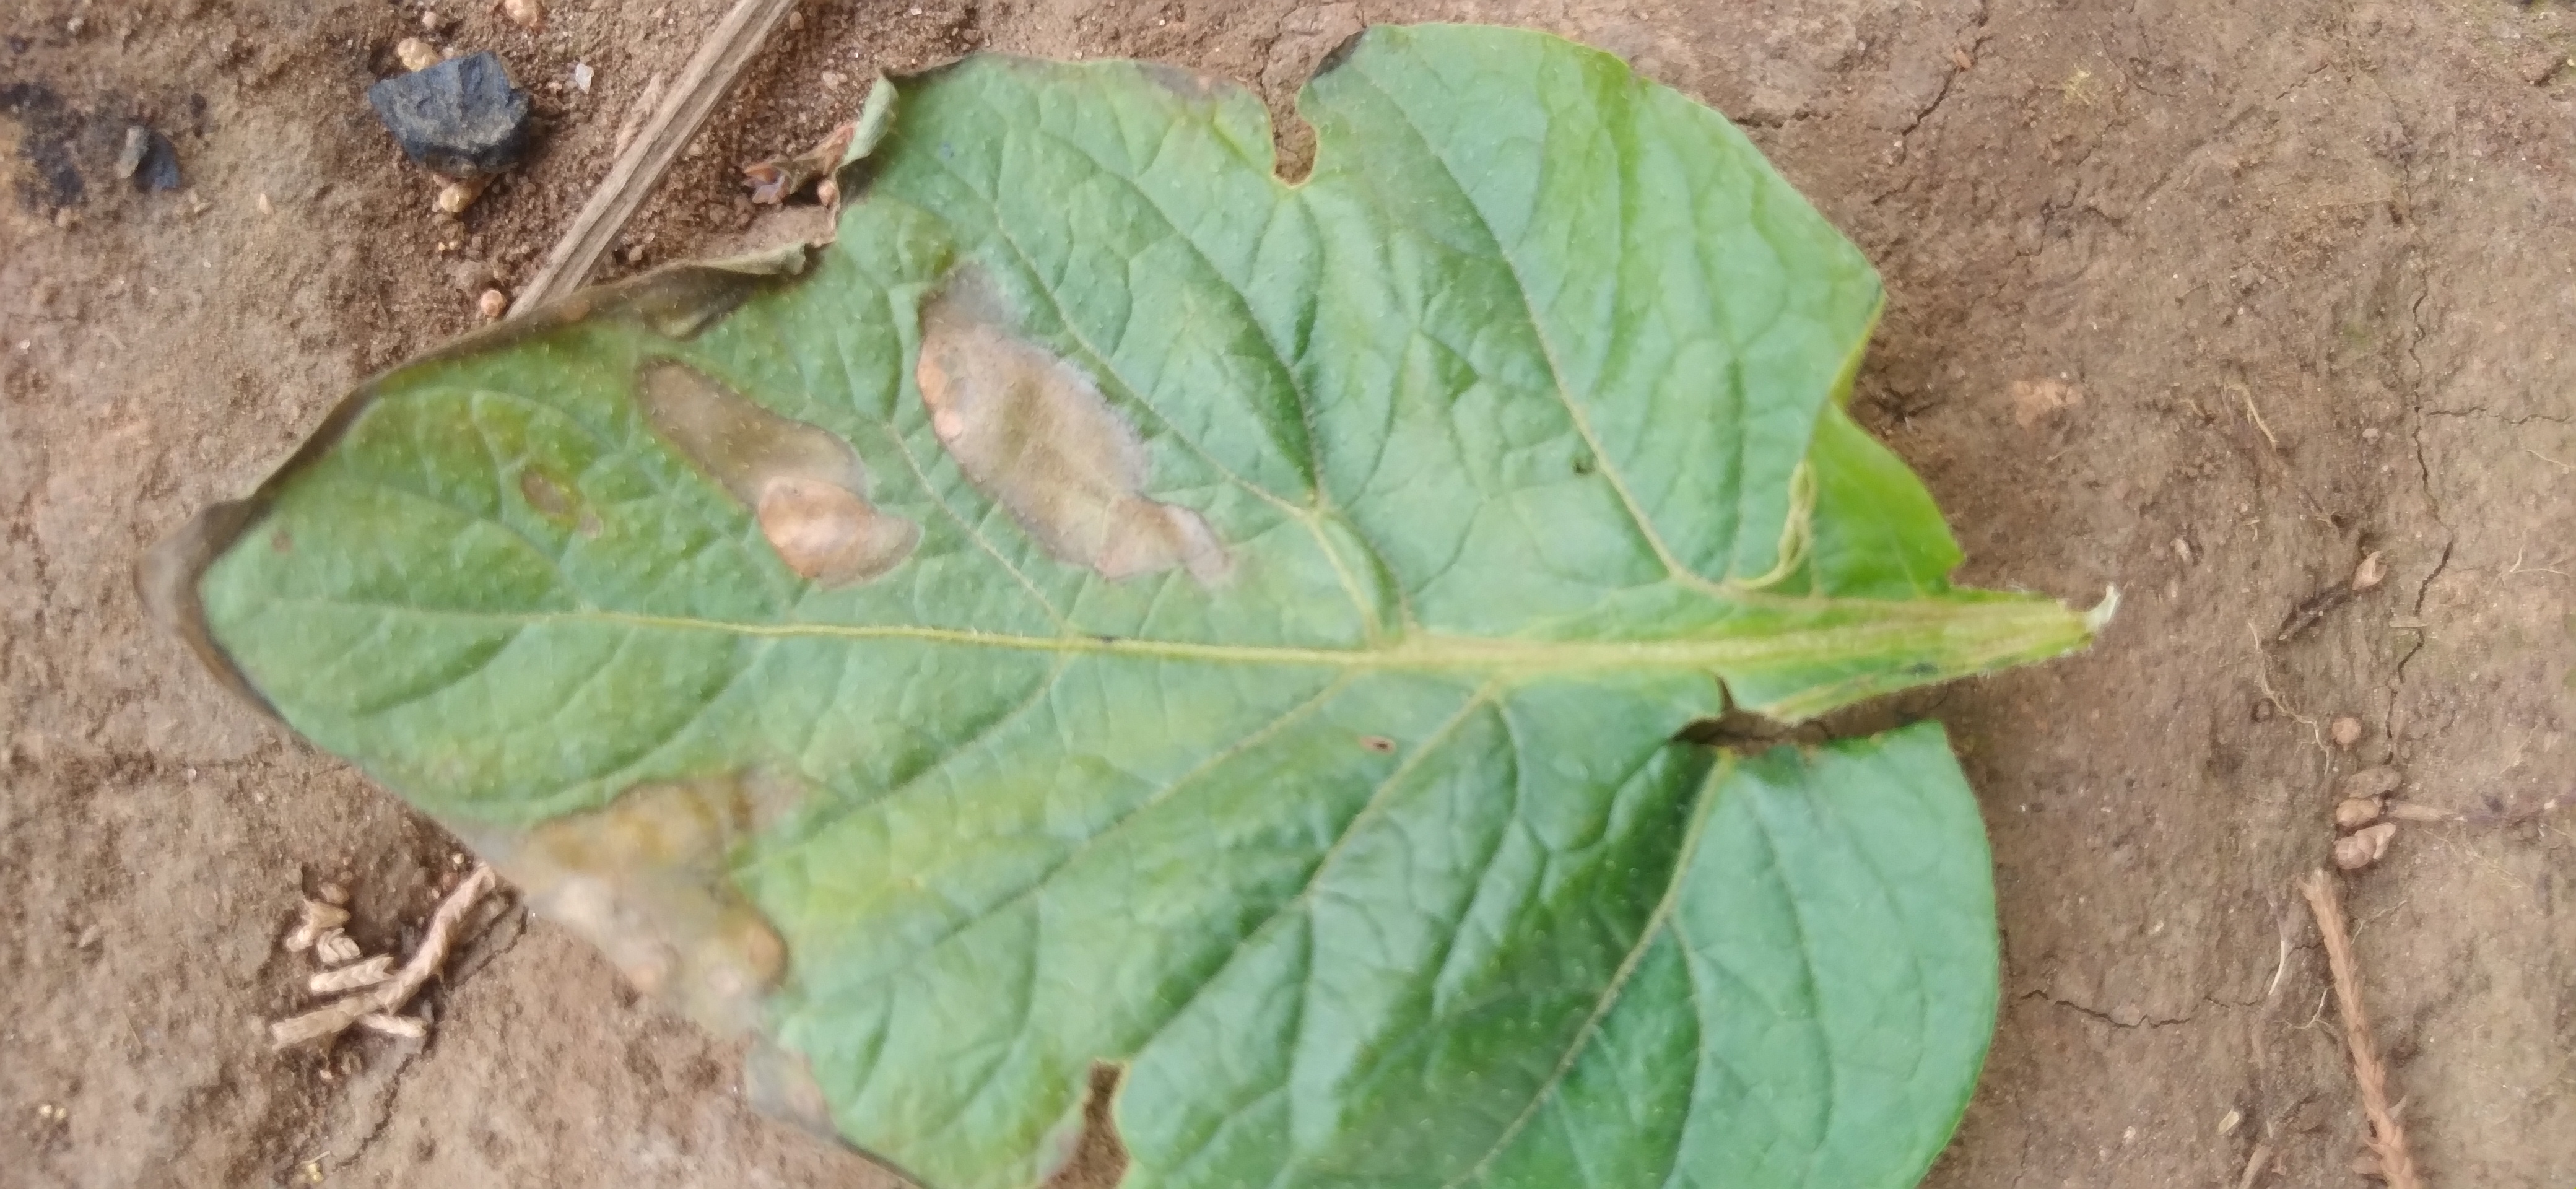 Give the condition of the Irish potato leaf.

early blight
